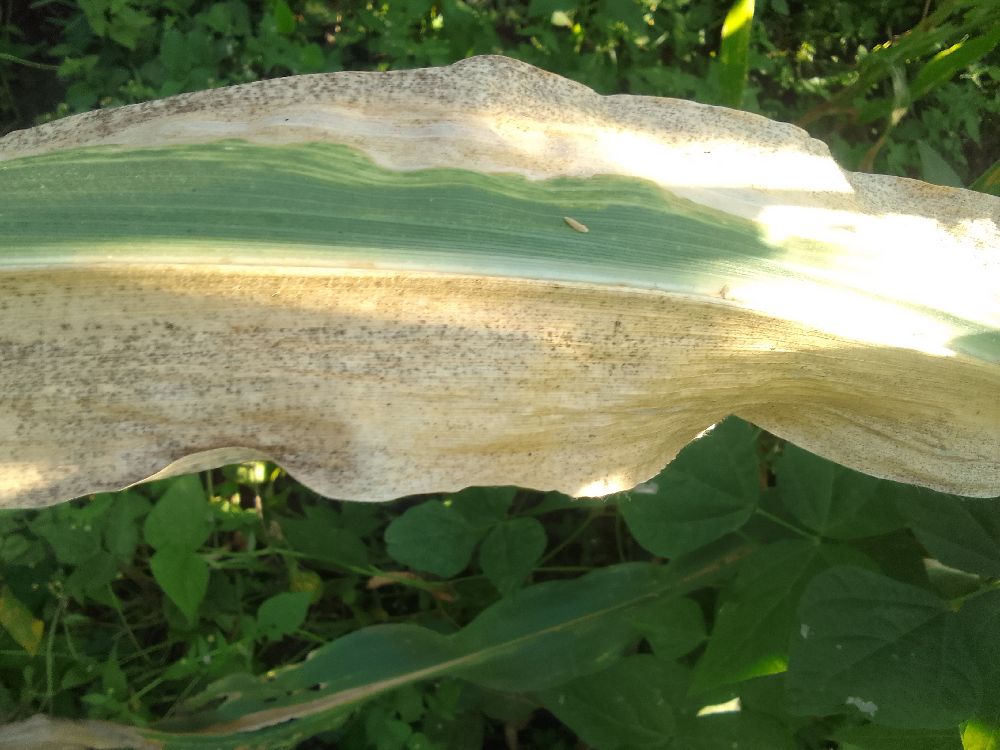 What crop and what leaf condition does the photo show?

maize, maize lethal necrosis
